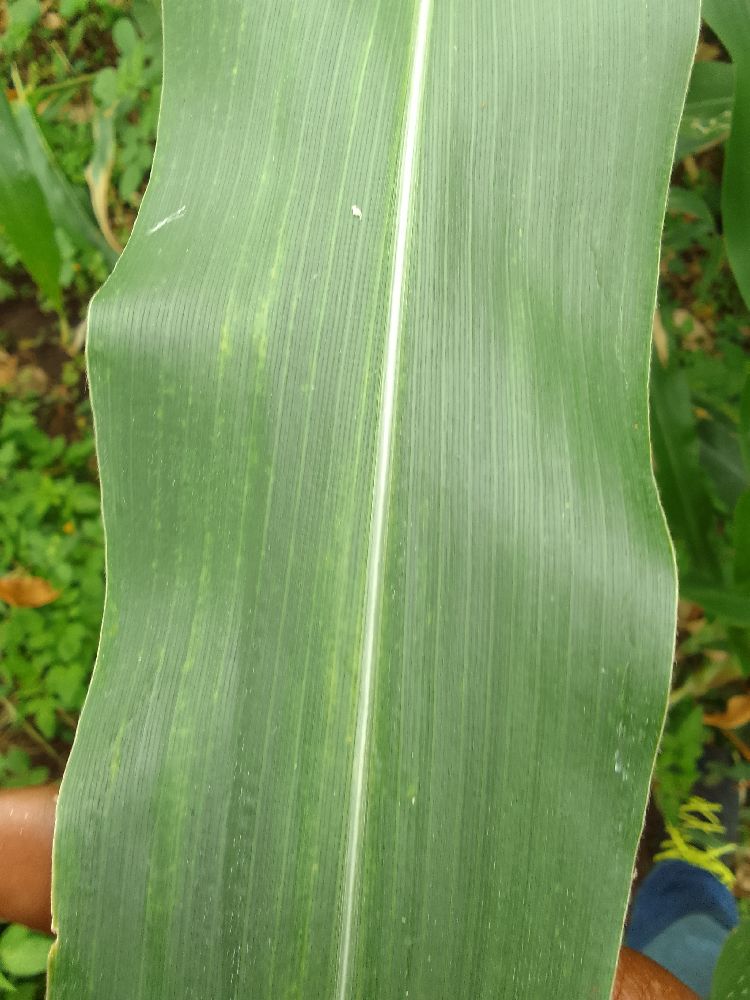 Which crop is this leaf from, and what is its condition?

maize, healthy
